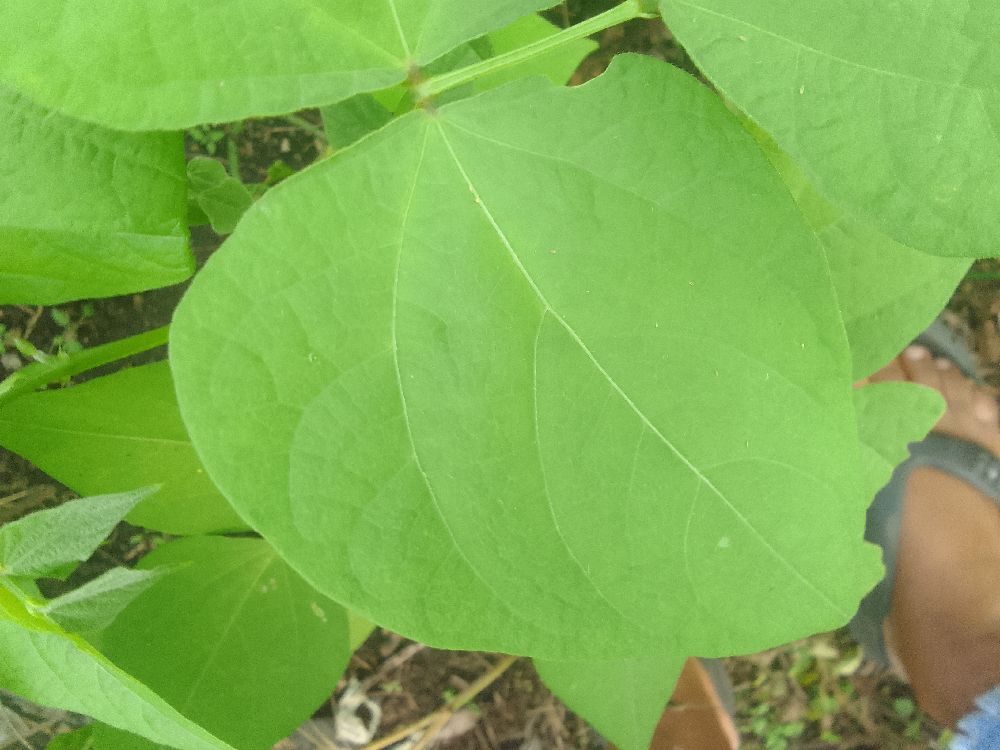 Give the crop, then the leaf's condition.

common bean, healthy
